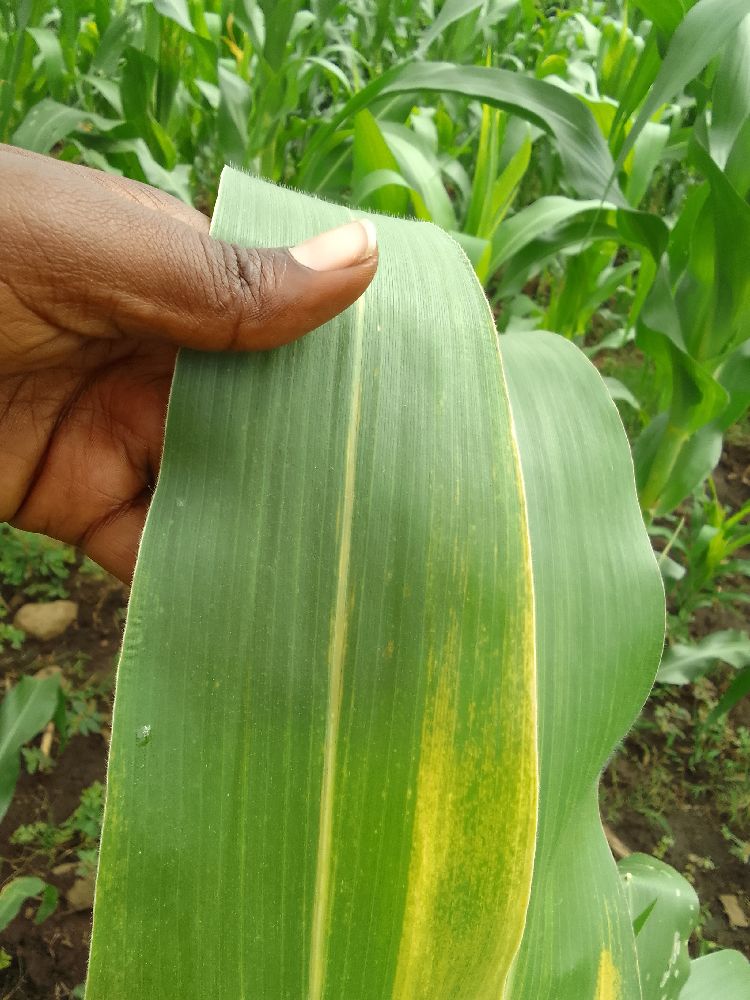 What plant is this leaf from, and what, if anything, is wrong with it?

maize, maize lethal necrosis
